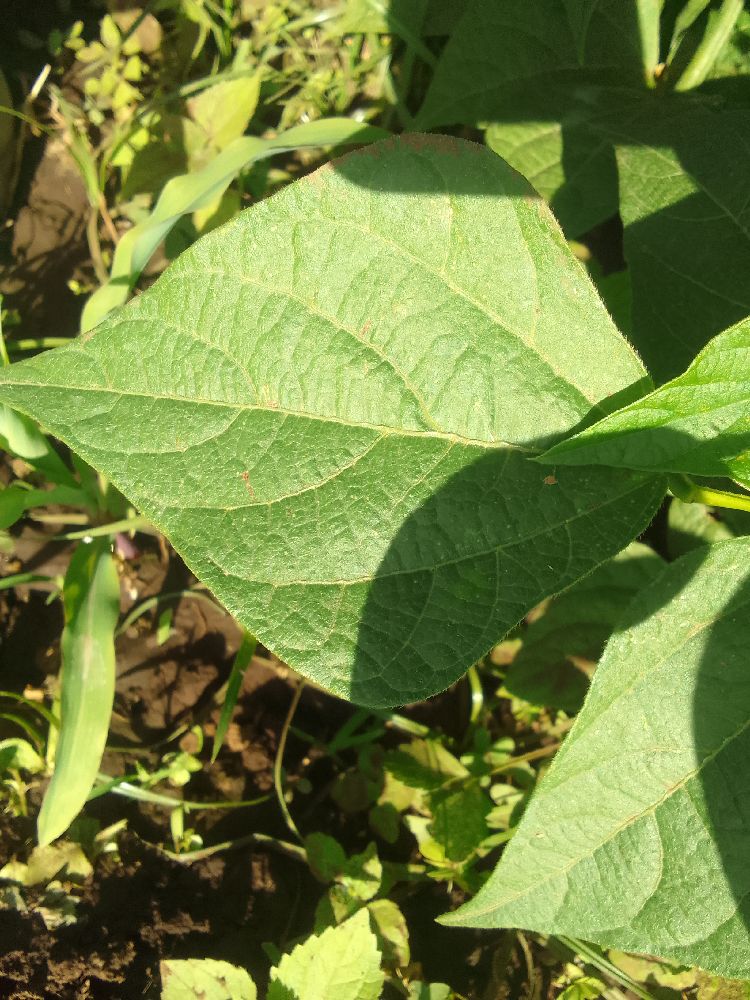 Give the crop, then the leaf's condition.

common bean, healthy
